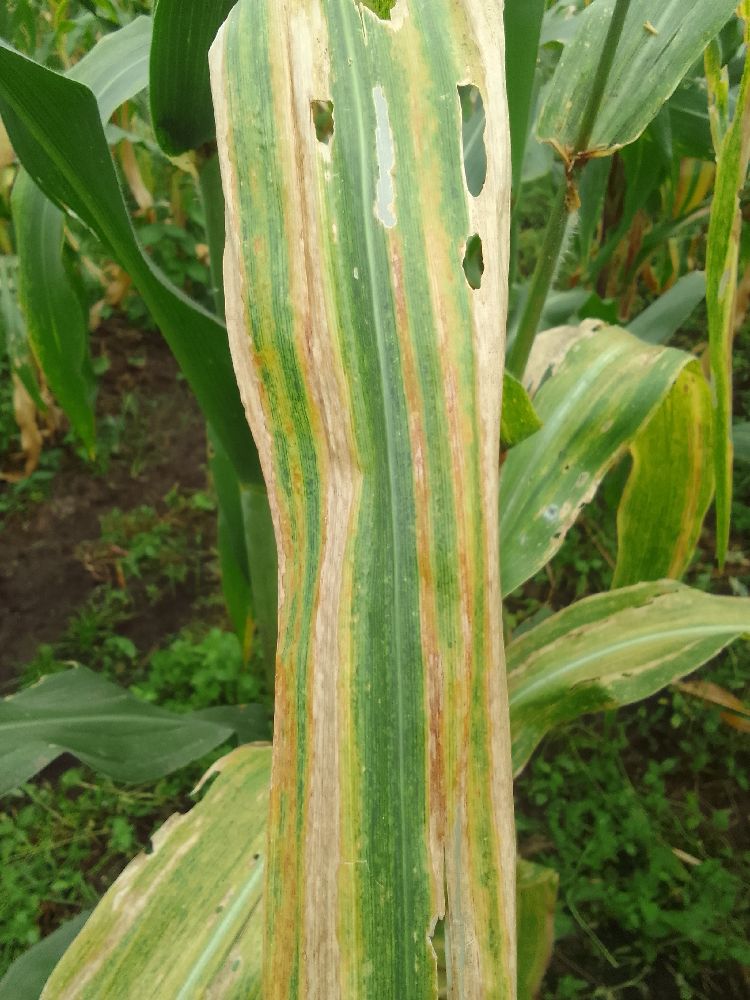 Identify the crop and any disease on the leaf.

maize, maize lethal necrosis
